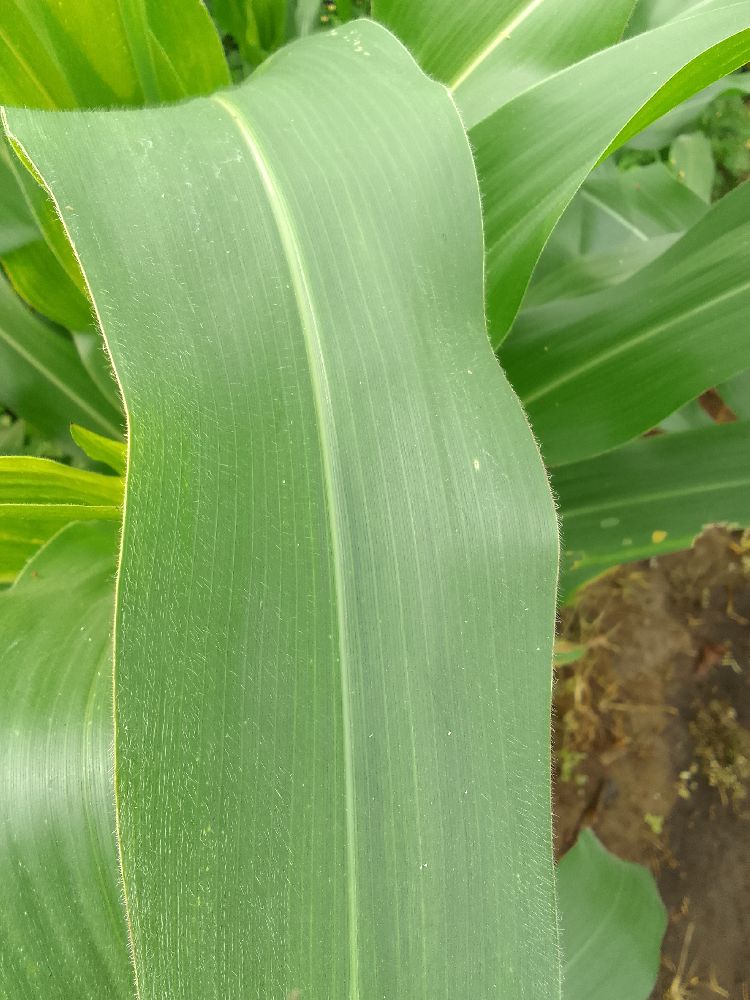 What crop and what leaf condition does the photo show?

maize, healthy
